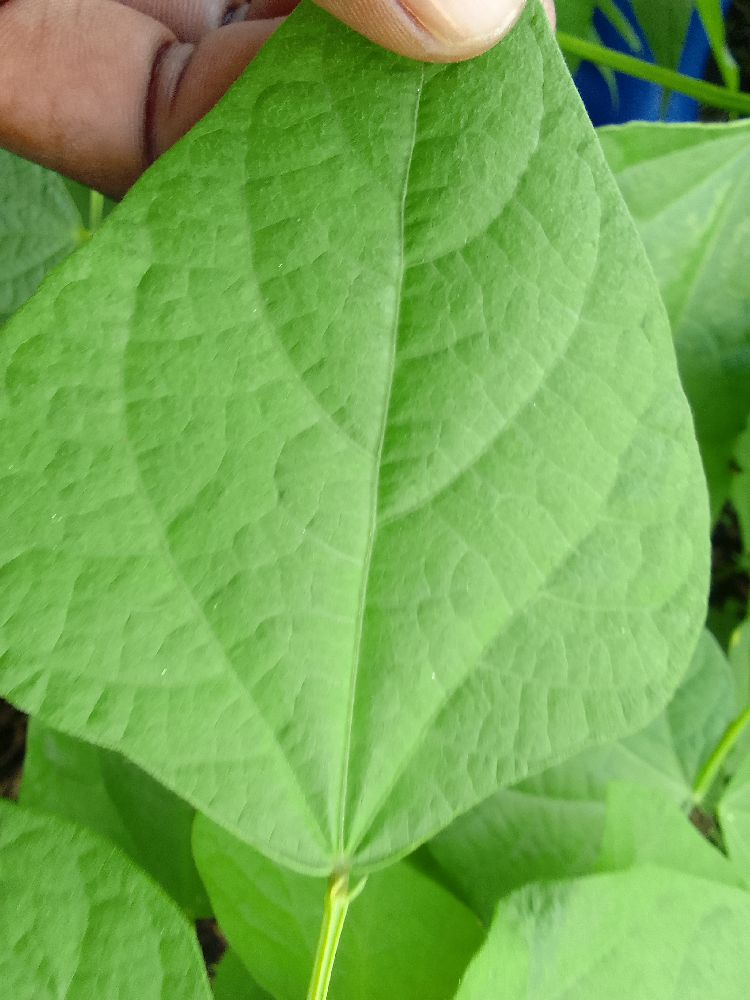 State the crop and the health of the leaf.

common bean, healthy
